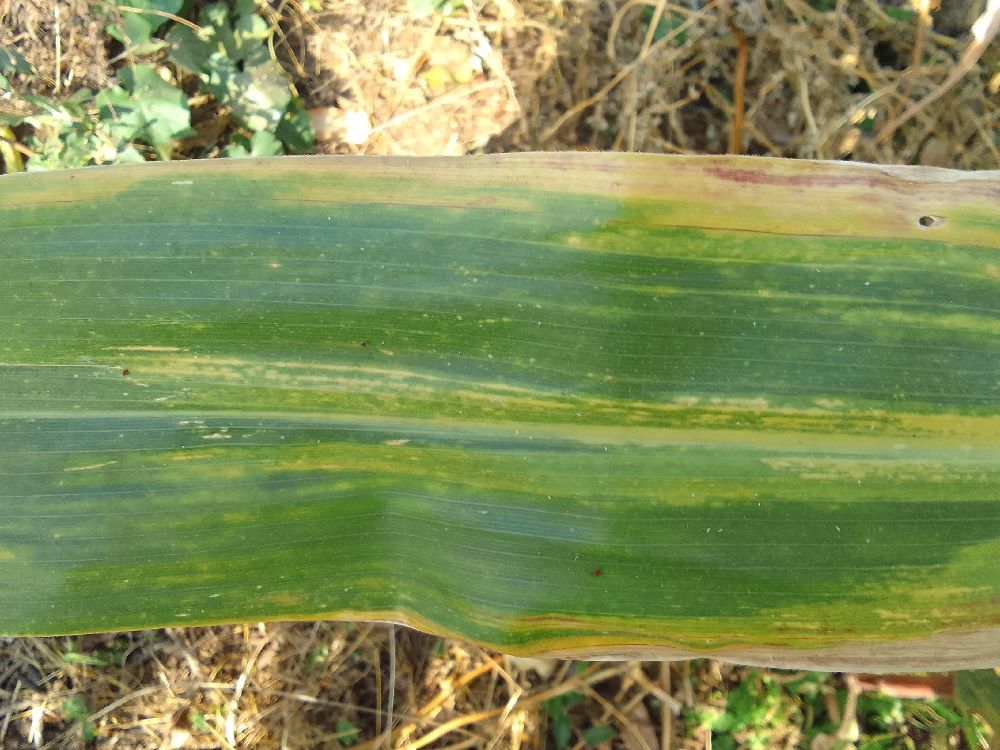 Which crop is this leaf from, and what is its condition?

maize, maize lethal necrosis
